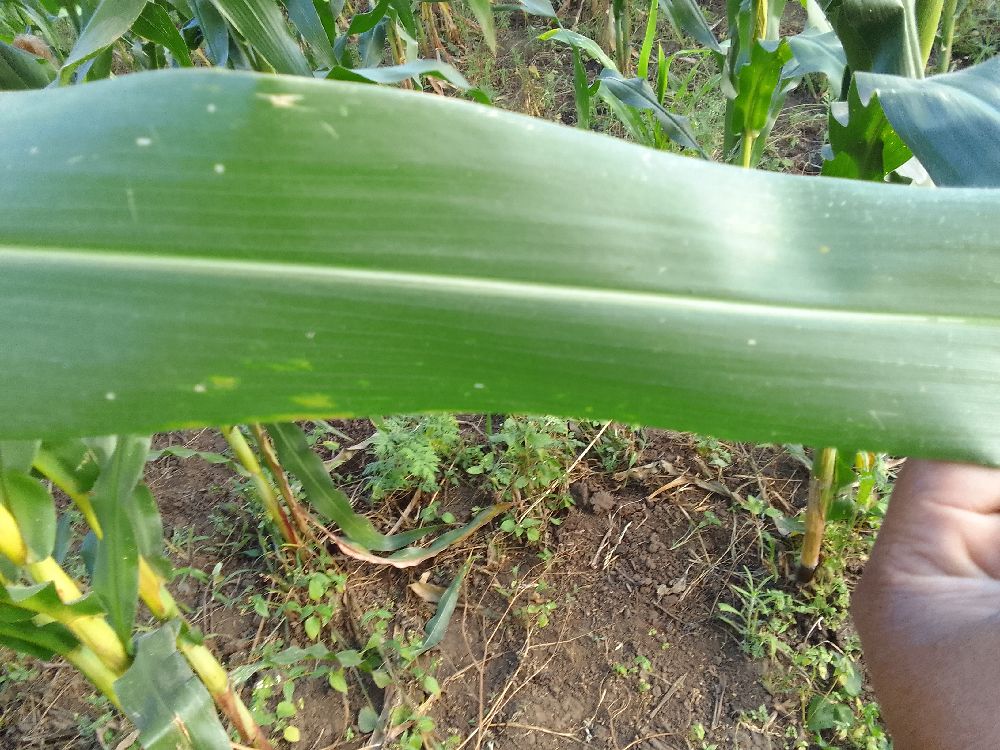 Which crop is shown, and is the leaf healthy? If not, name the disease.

maize, healthy
